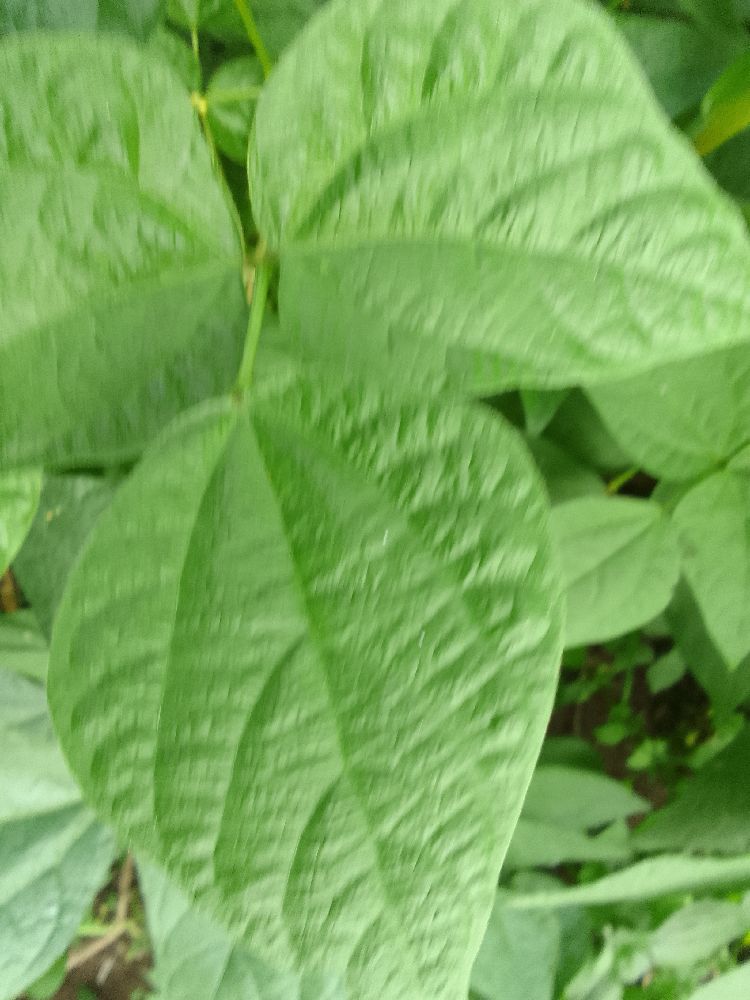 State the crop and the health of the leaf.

common bean, healthy
